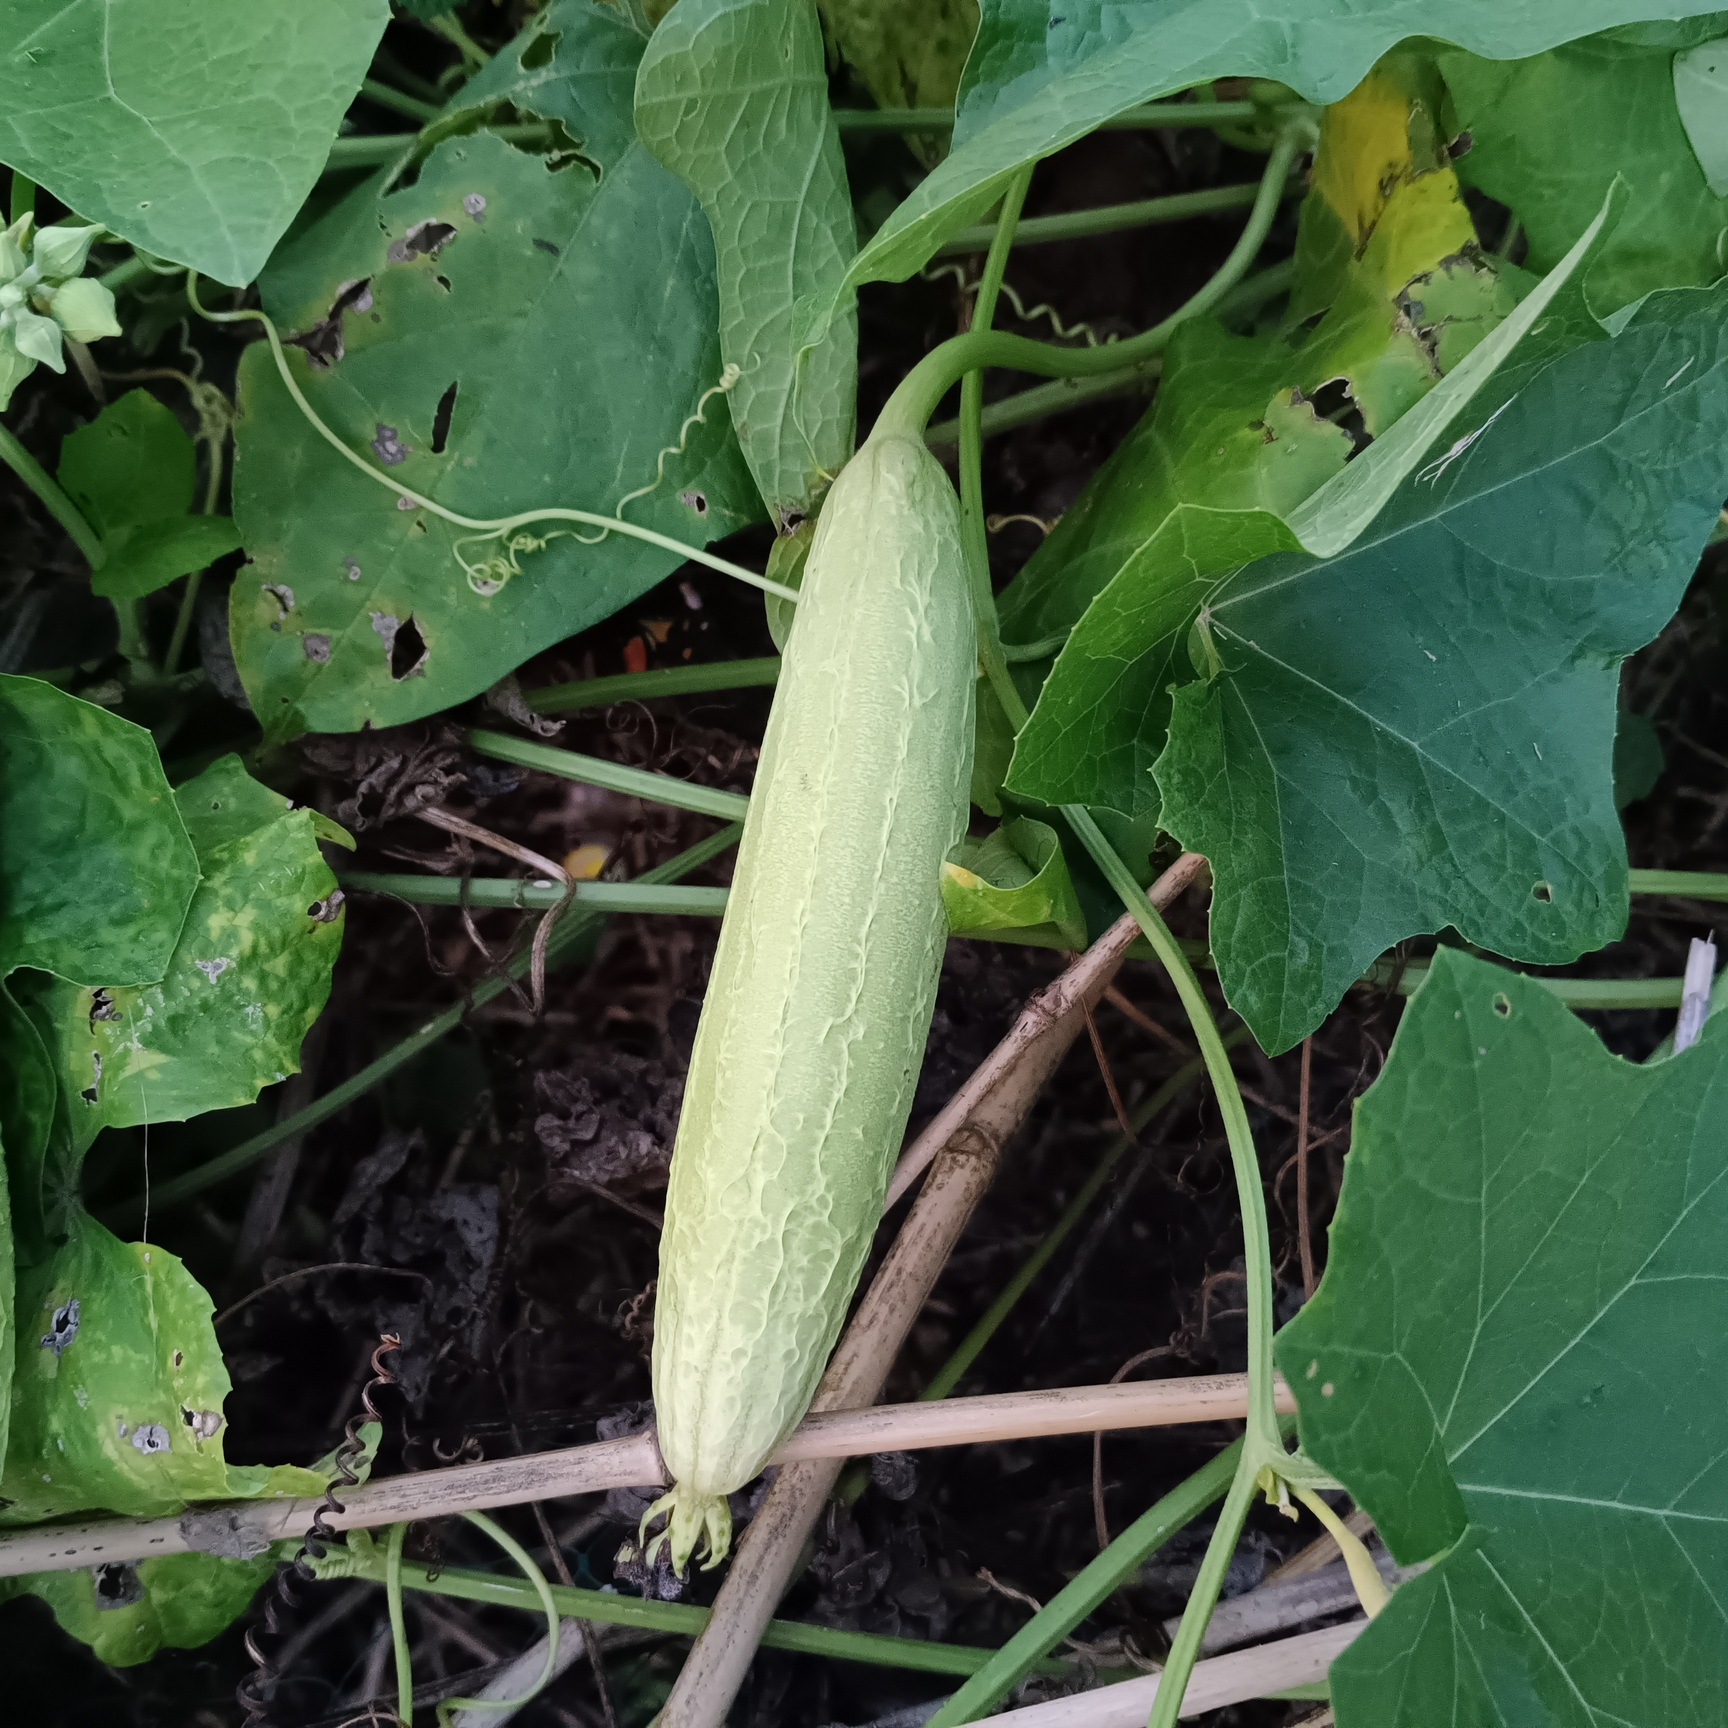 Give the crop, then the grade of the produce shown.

luffa, fresh
